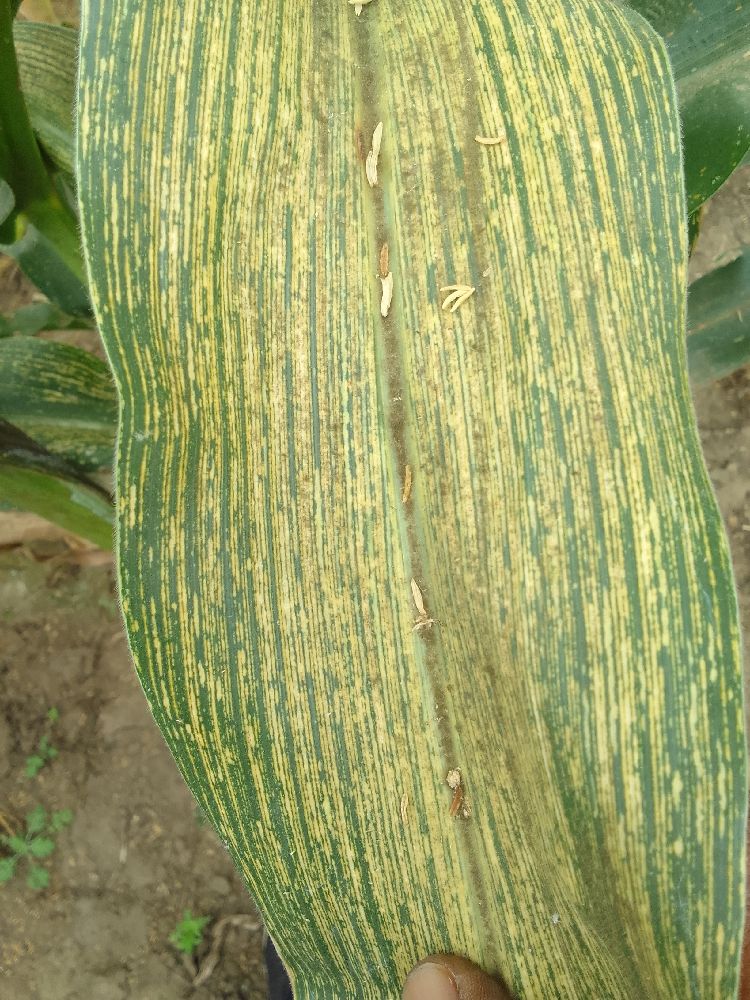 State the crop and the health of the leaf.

maize, maize streak virus
